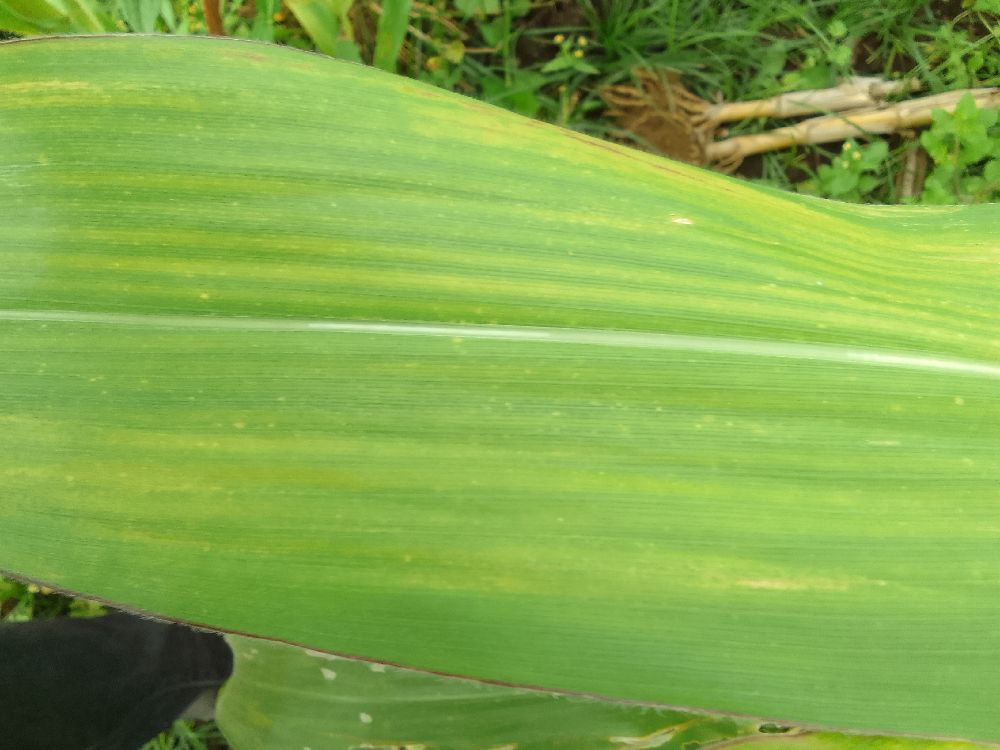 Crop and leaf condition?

maize, maize lethal necrosis
